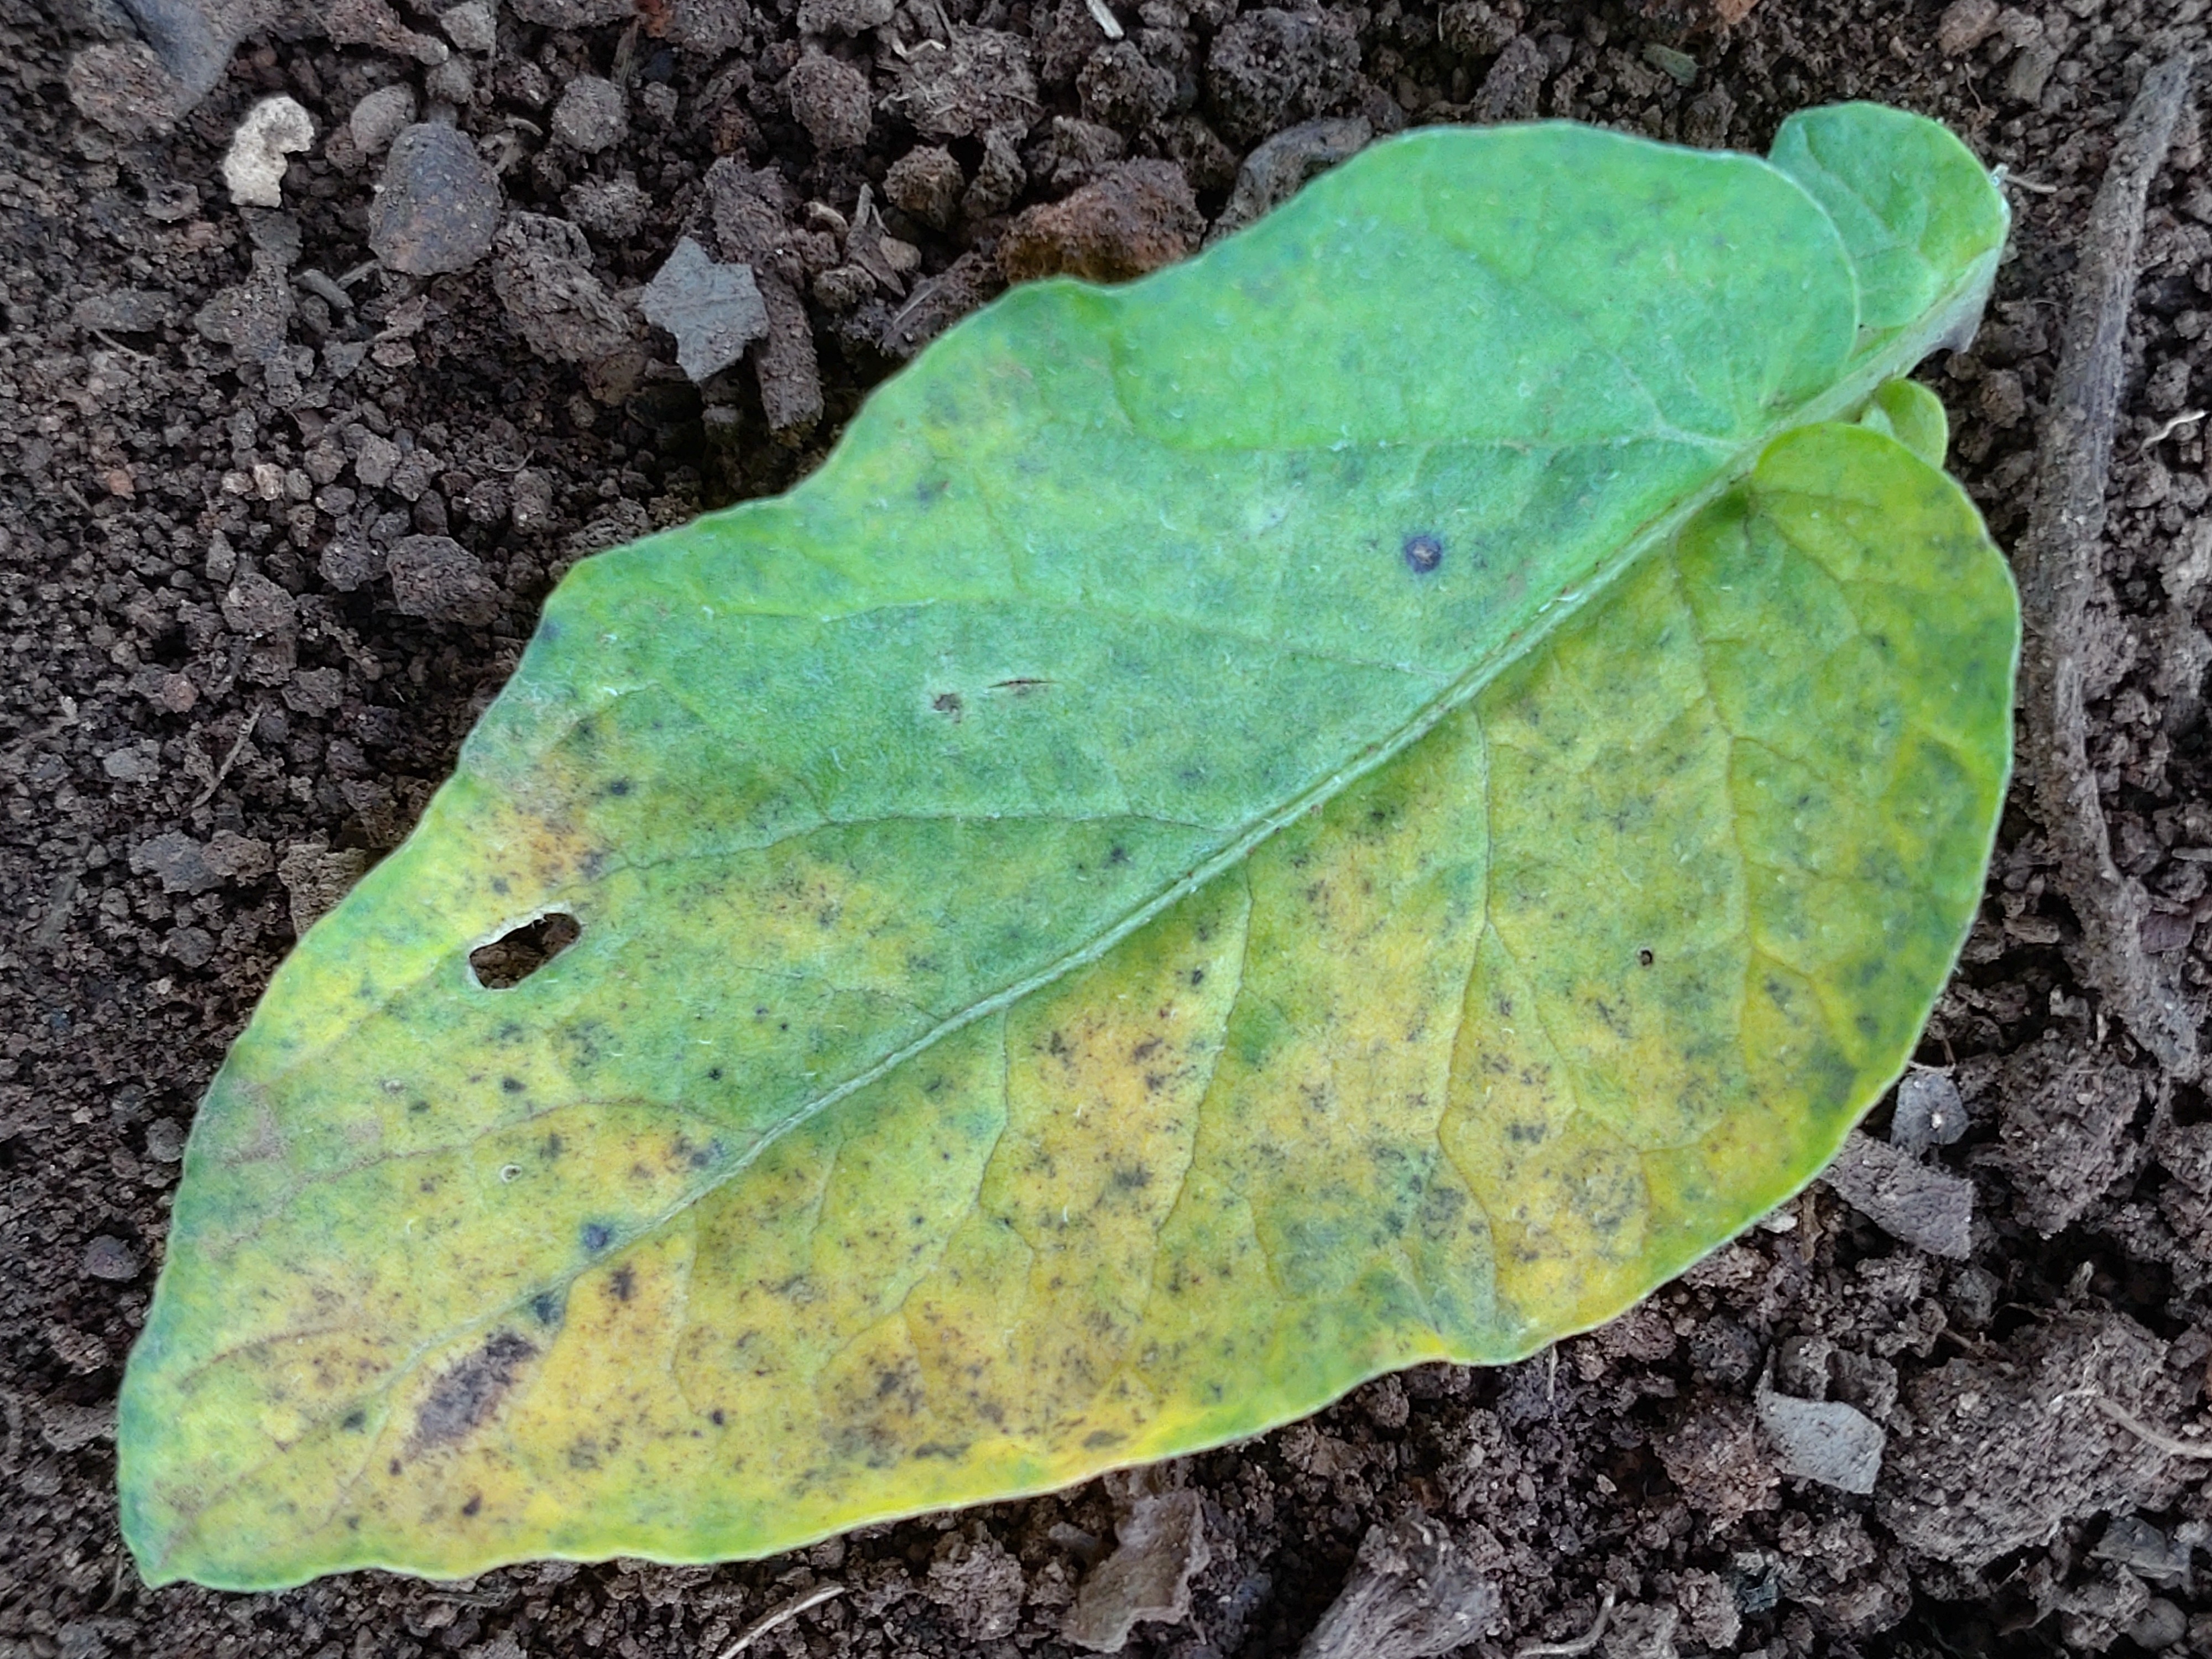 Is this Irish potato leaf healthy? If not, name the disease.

late blight
